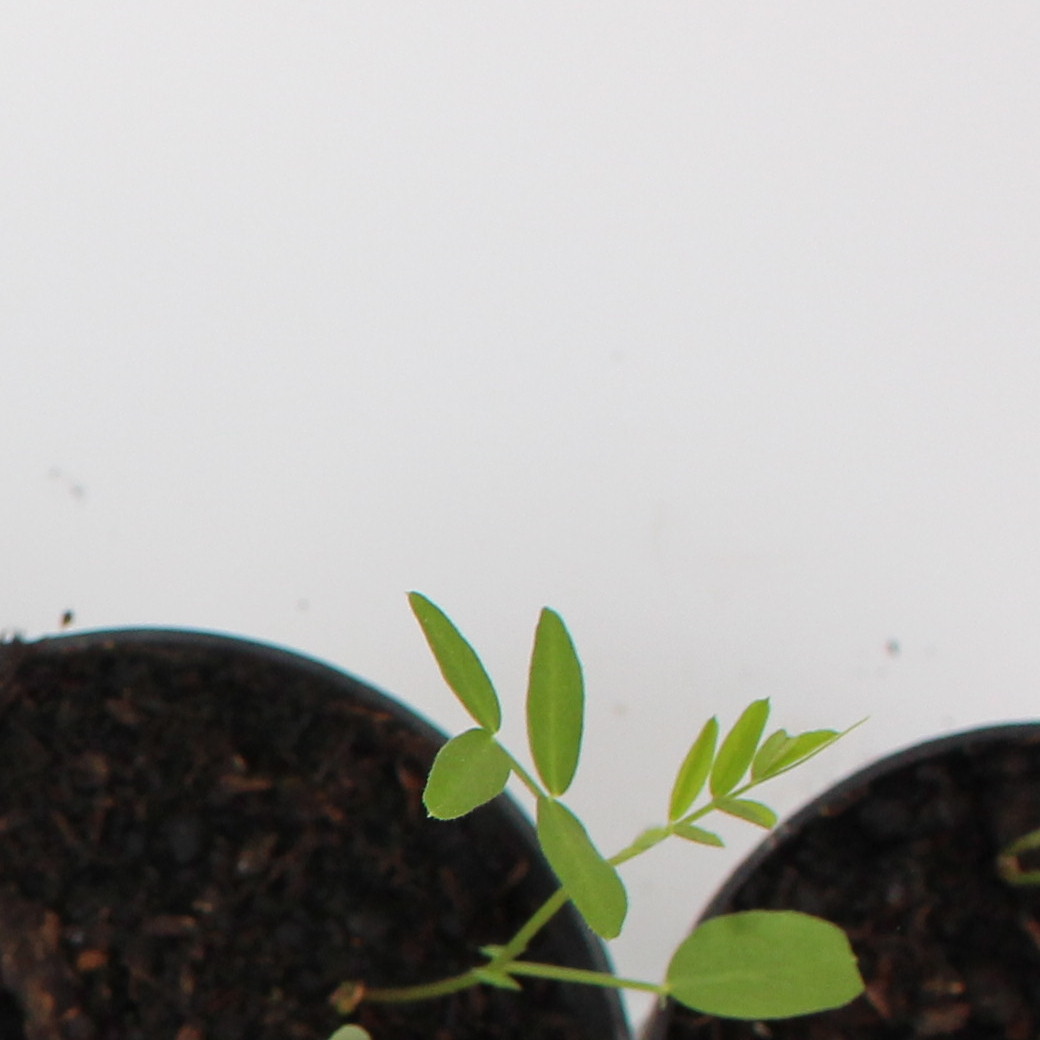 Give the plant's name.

Vicia sativa
